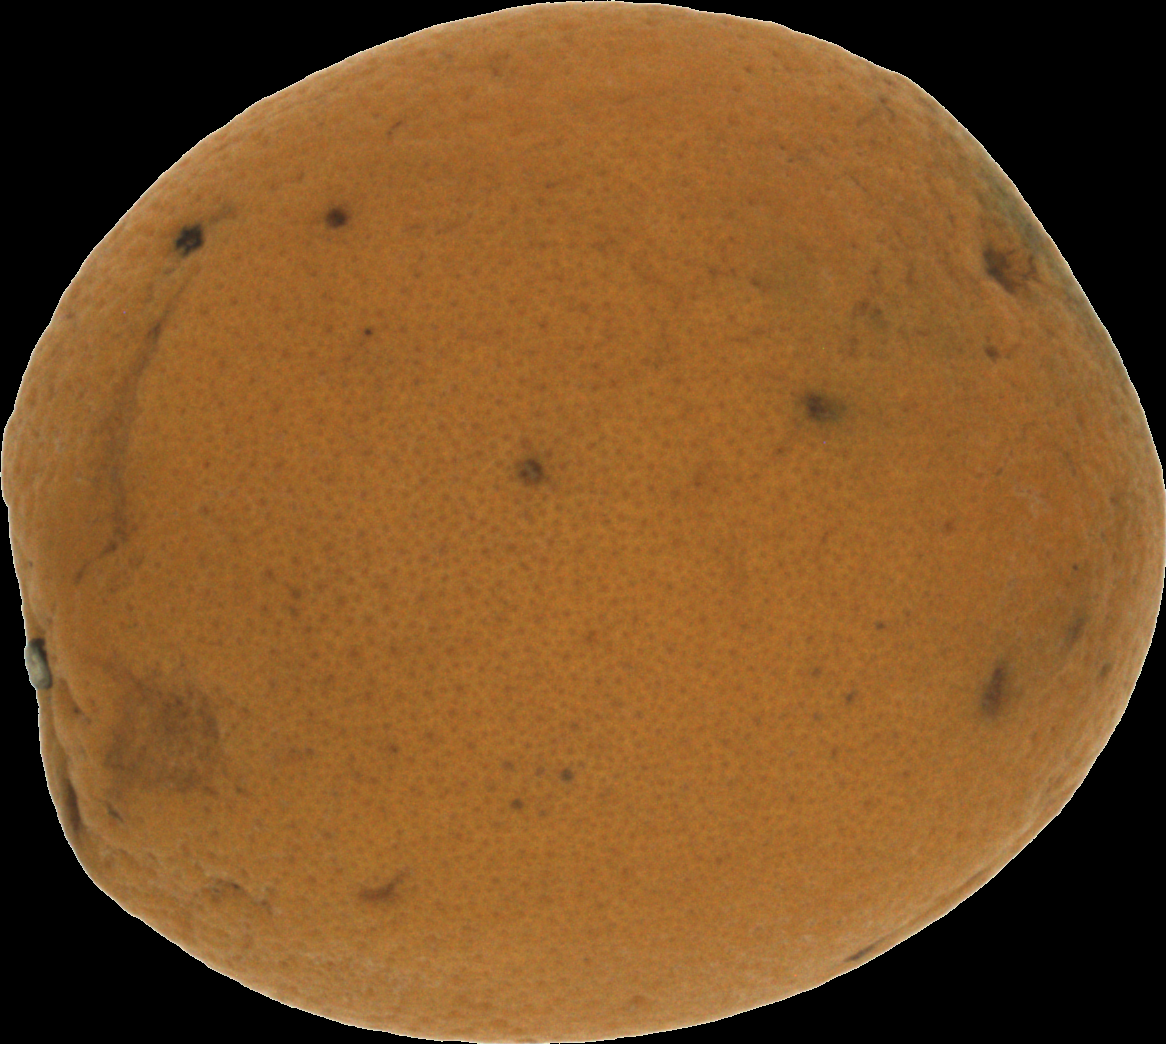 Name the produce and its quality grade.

orange, bad
